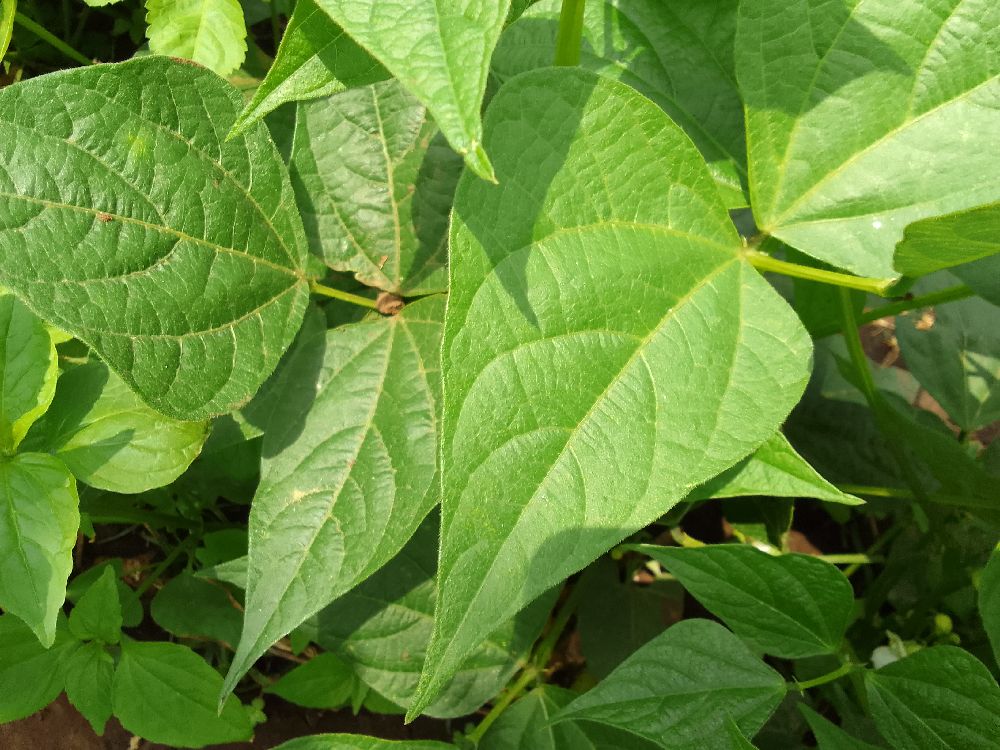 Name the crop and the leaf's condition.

common bean, healthy
